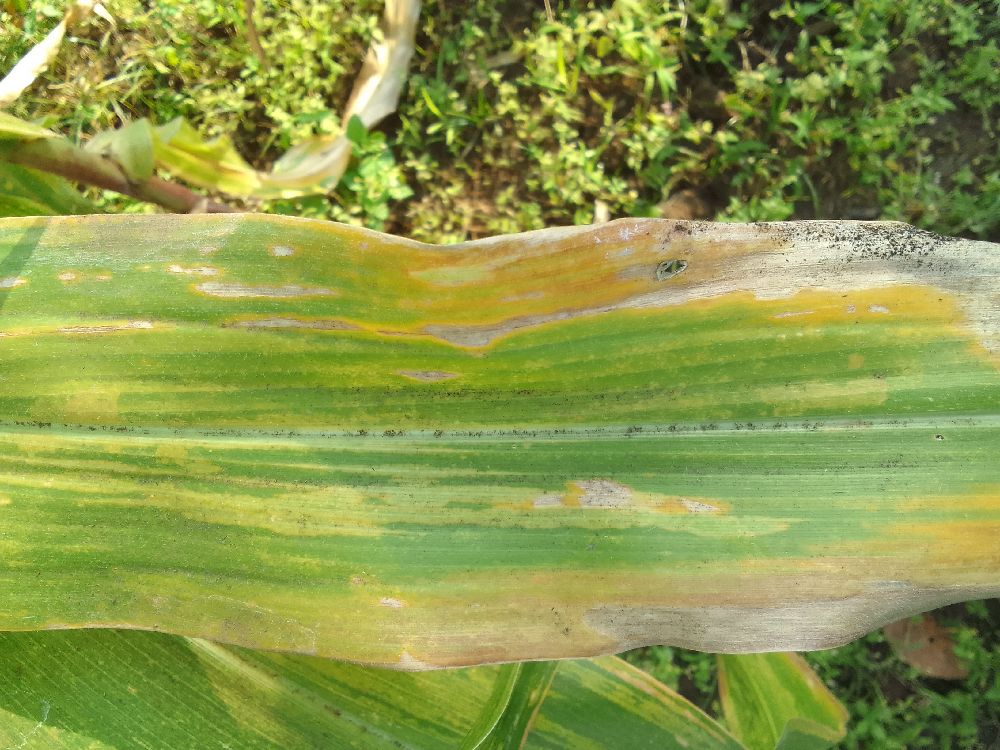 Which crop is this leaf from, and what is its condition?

maize, maize lethal necrosis
